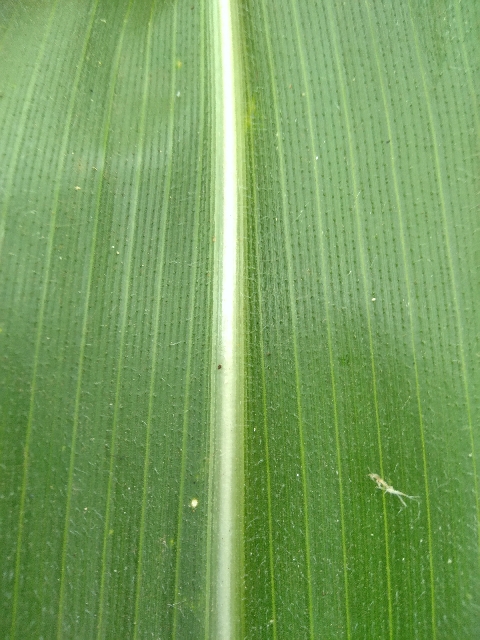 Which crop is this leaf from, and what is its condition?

maize, healthy
